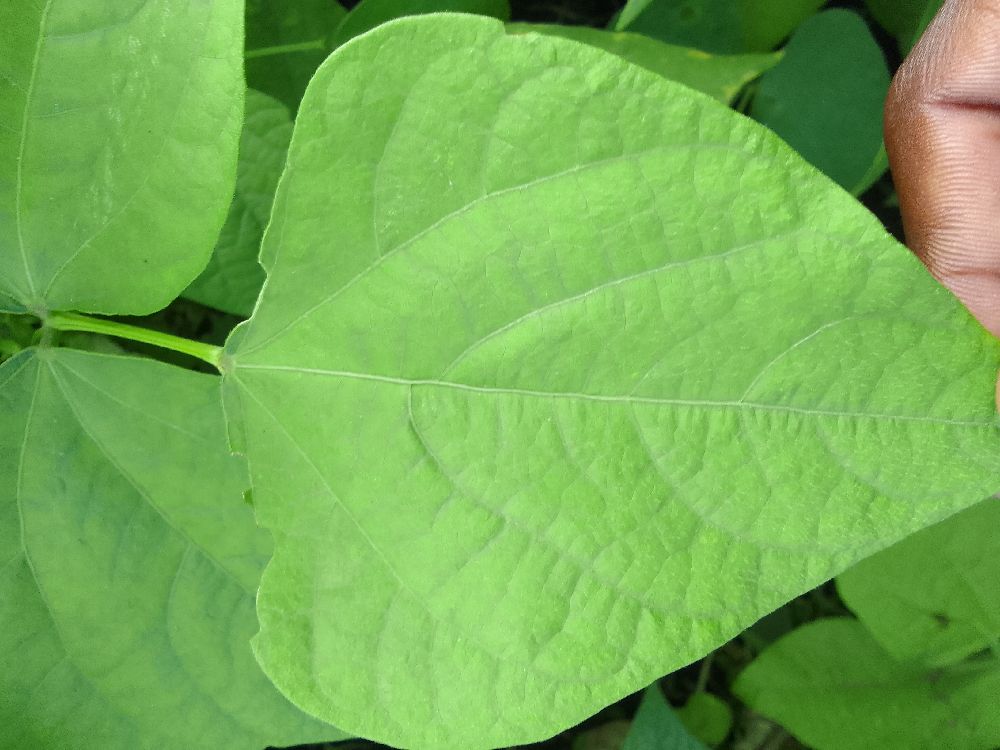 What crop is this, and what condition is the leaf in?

common bean, healthy
